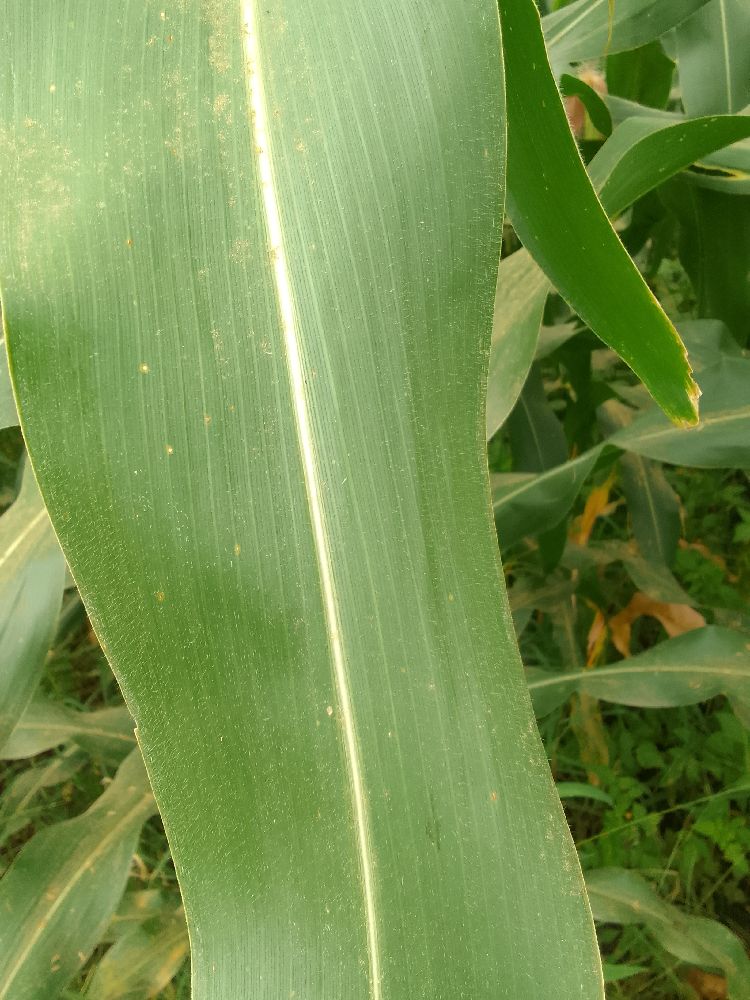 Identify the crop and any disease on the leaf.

maize, healthy
